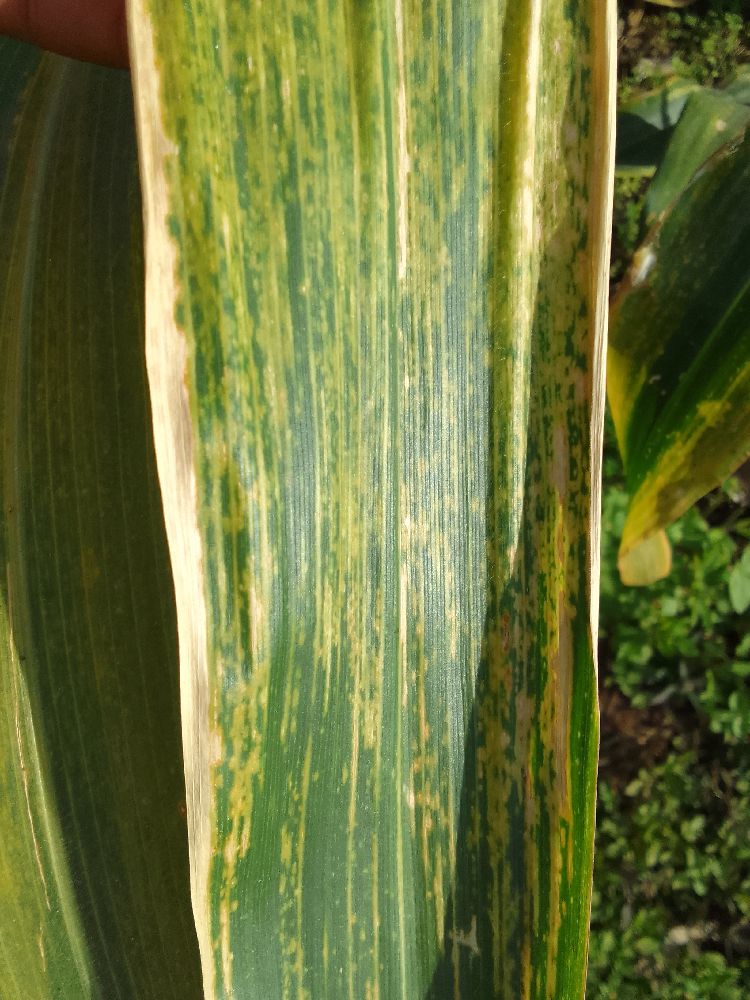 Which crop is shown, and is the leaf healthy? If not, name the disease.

maize, maize lethal necrosis
